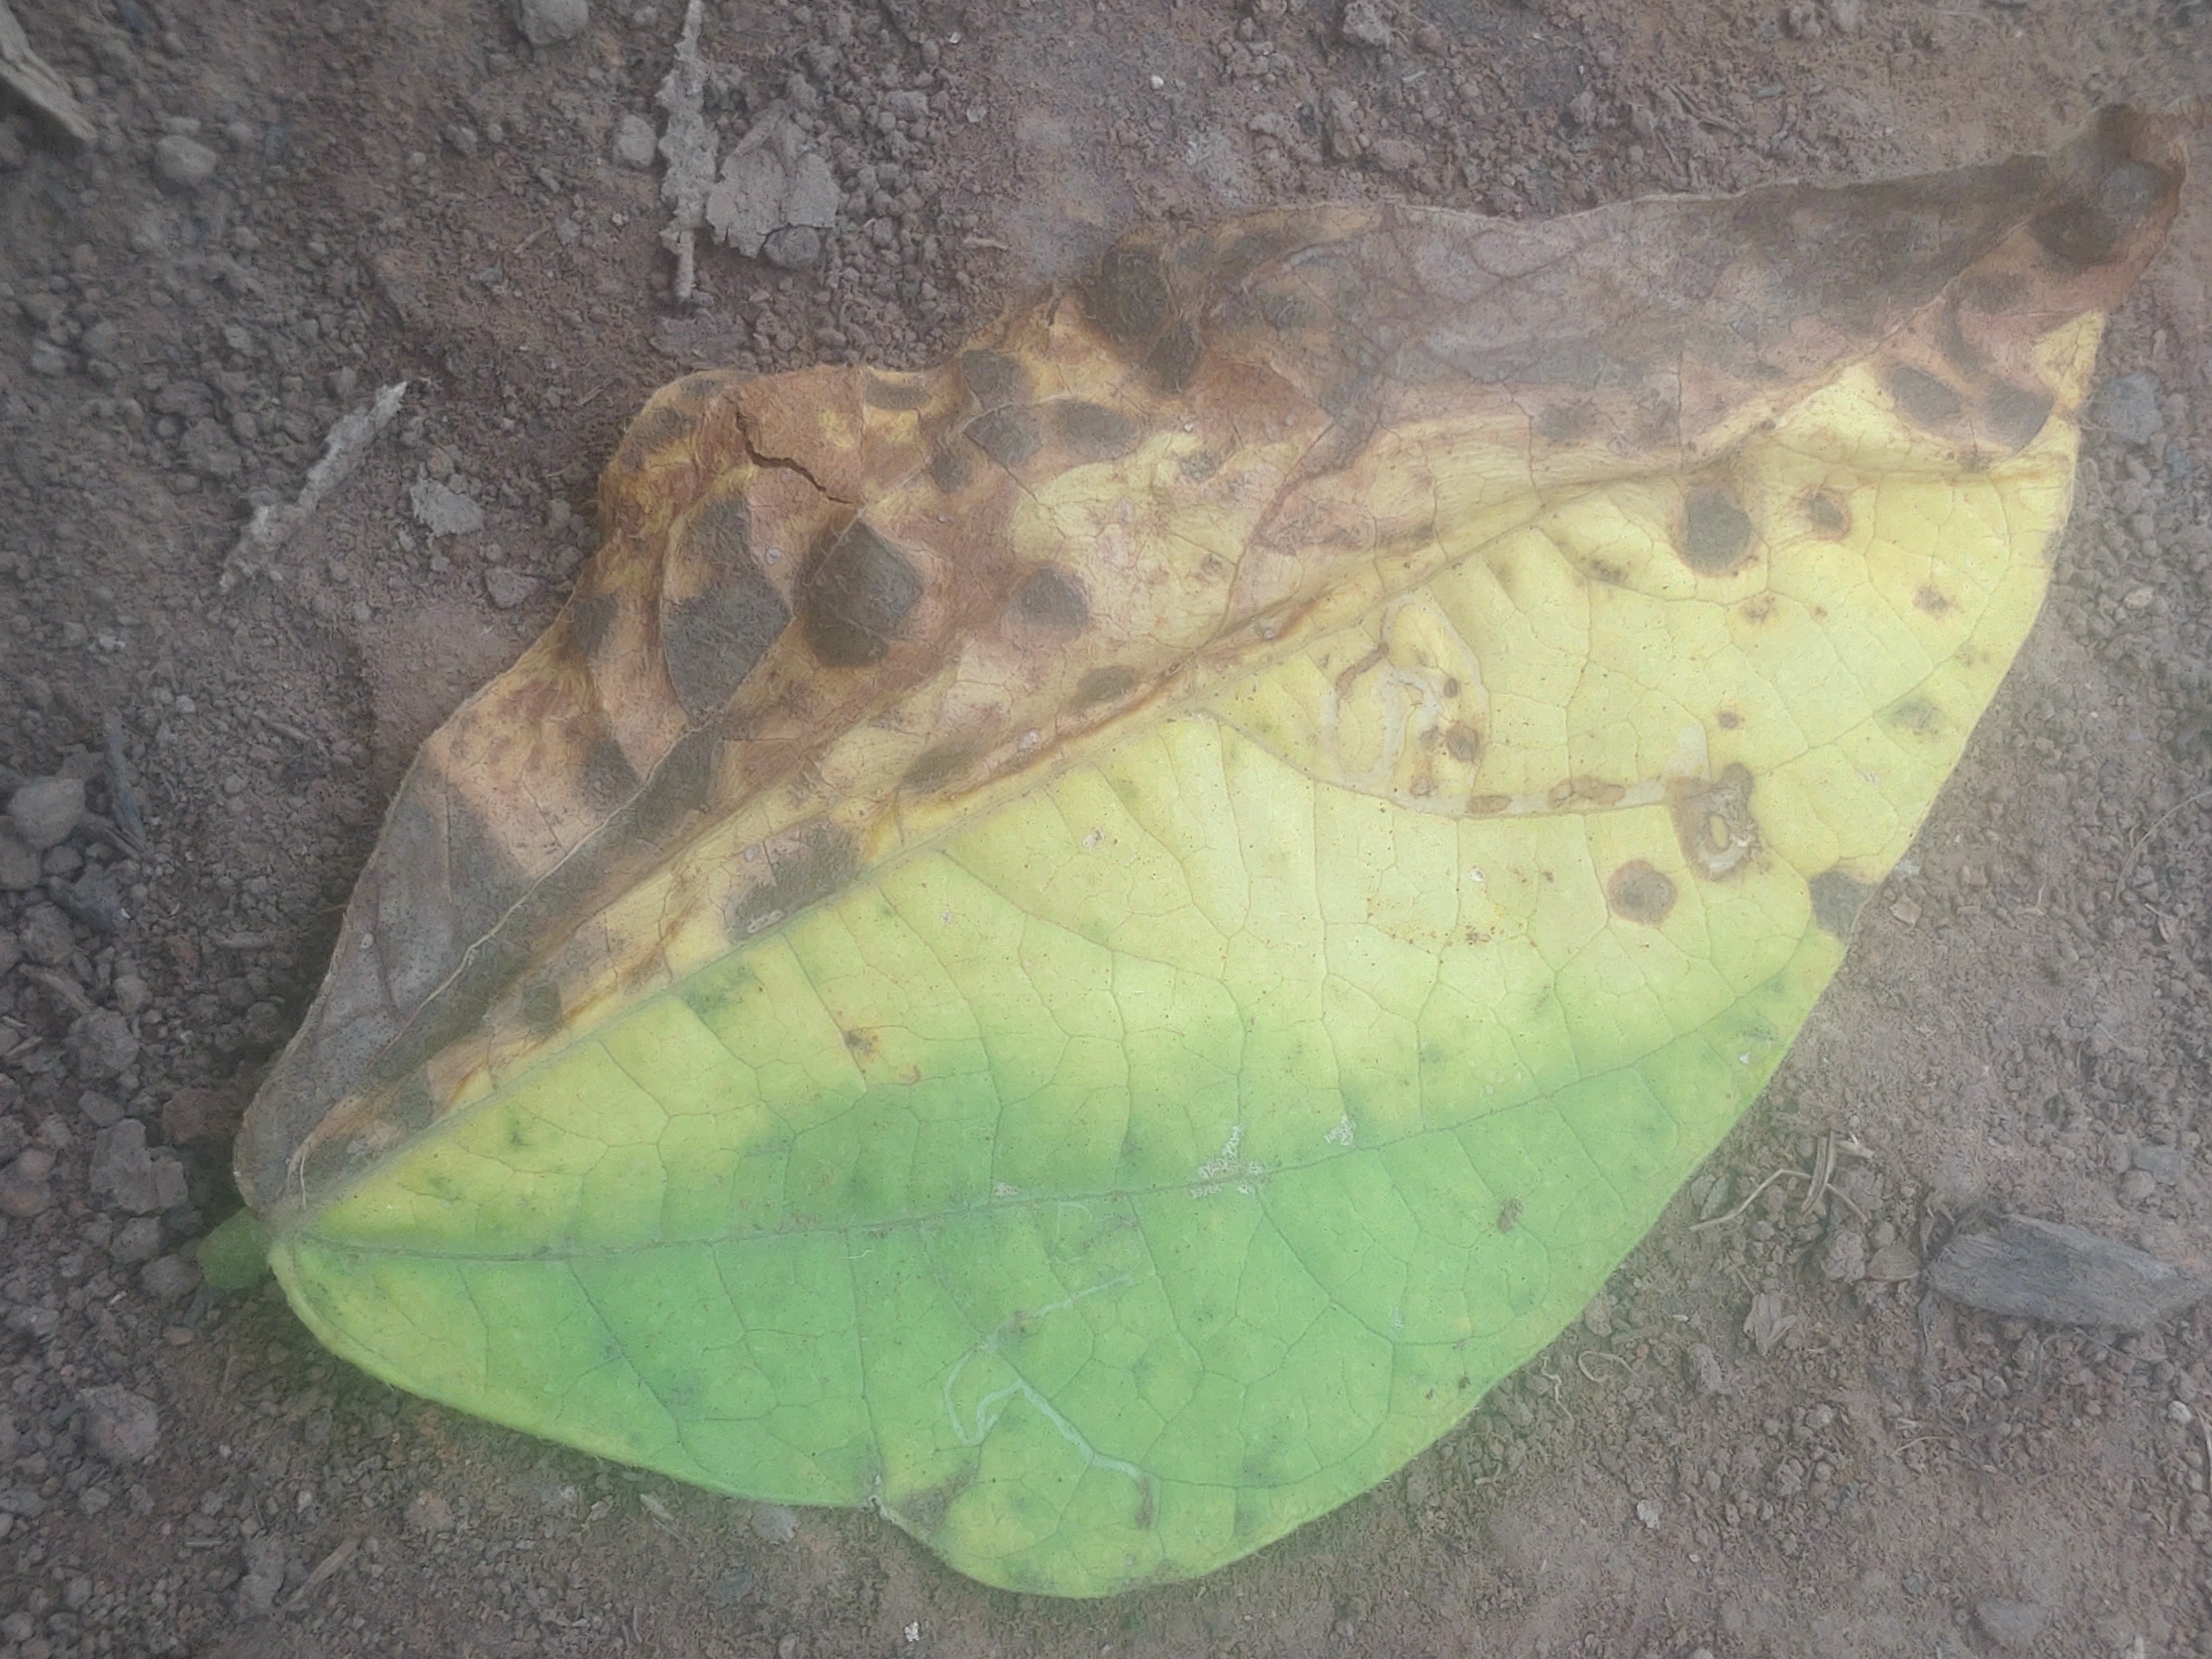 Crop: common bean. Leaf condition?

anthracnose
